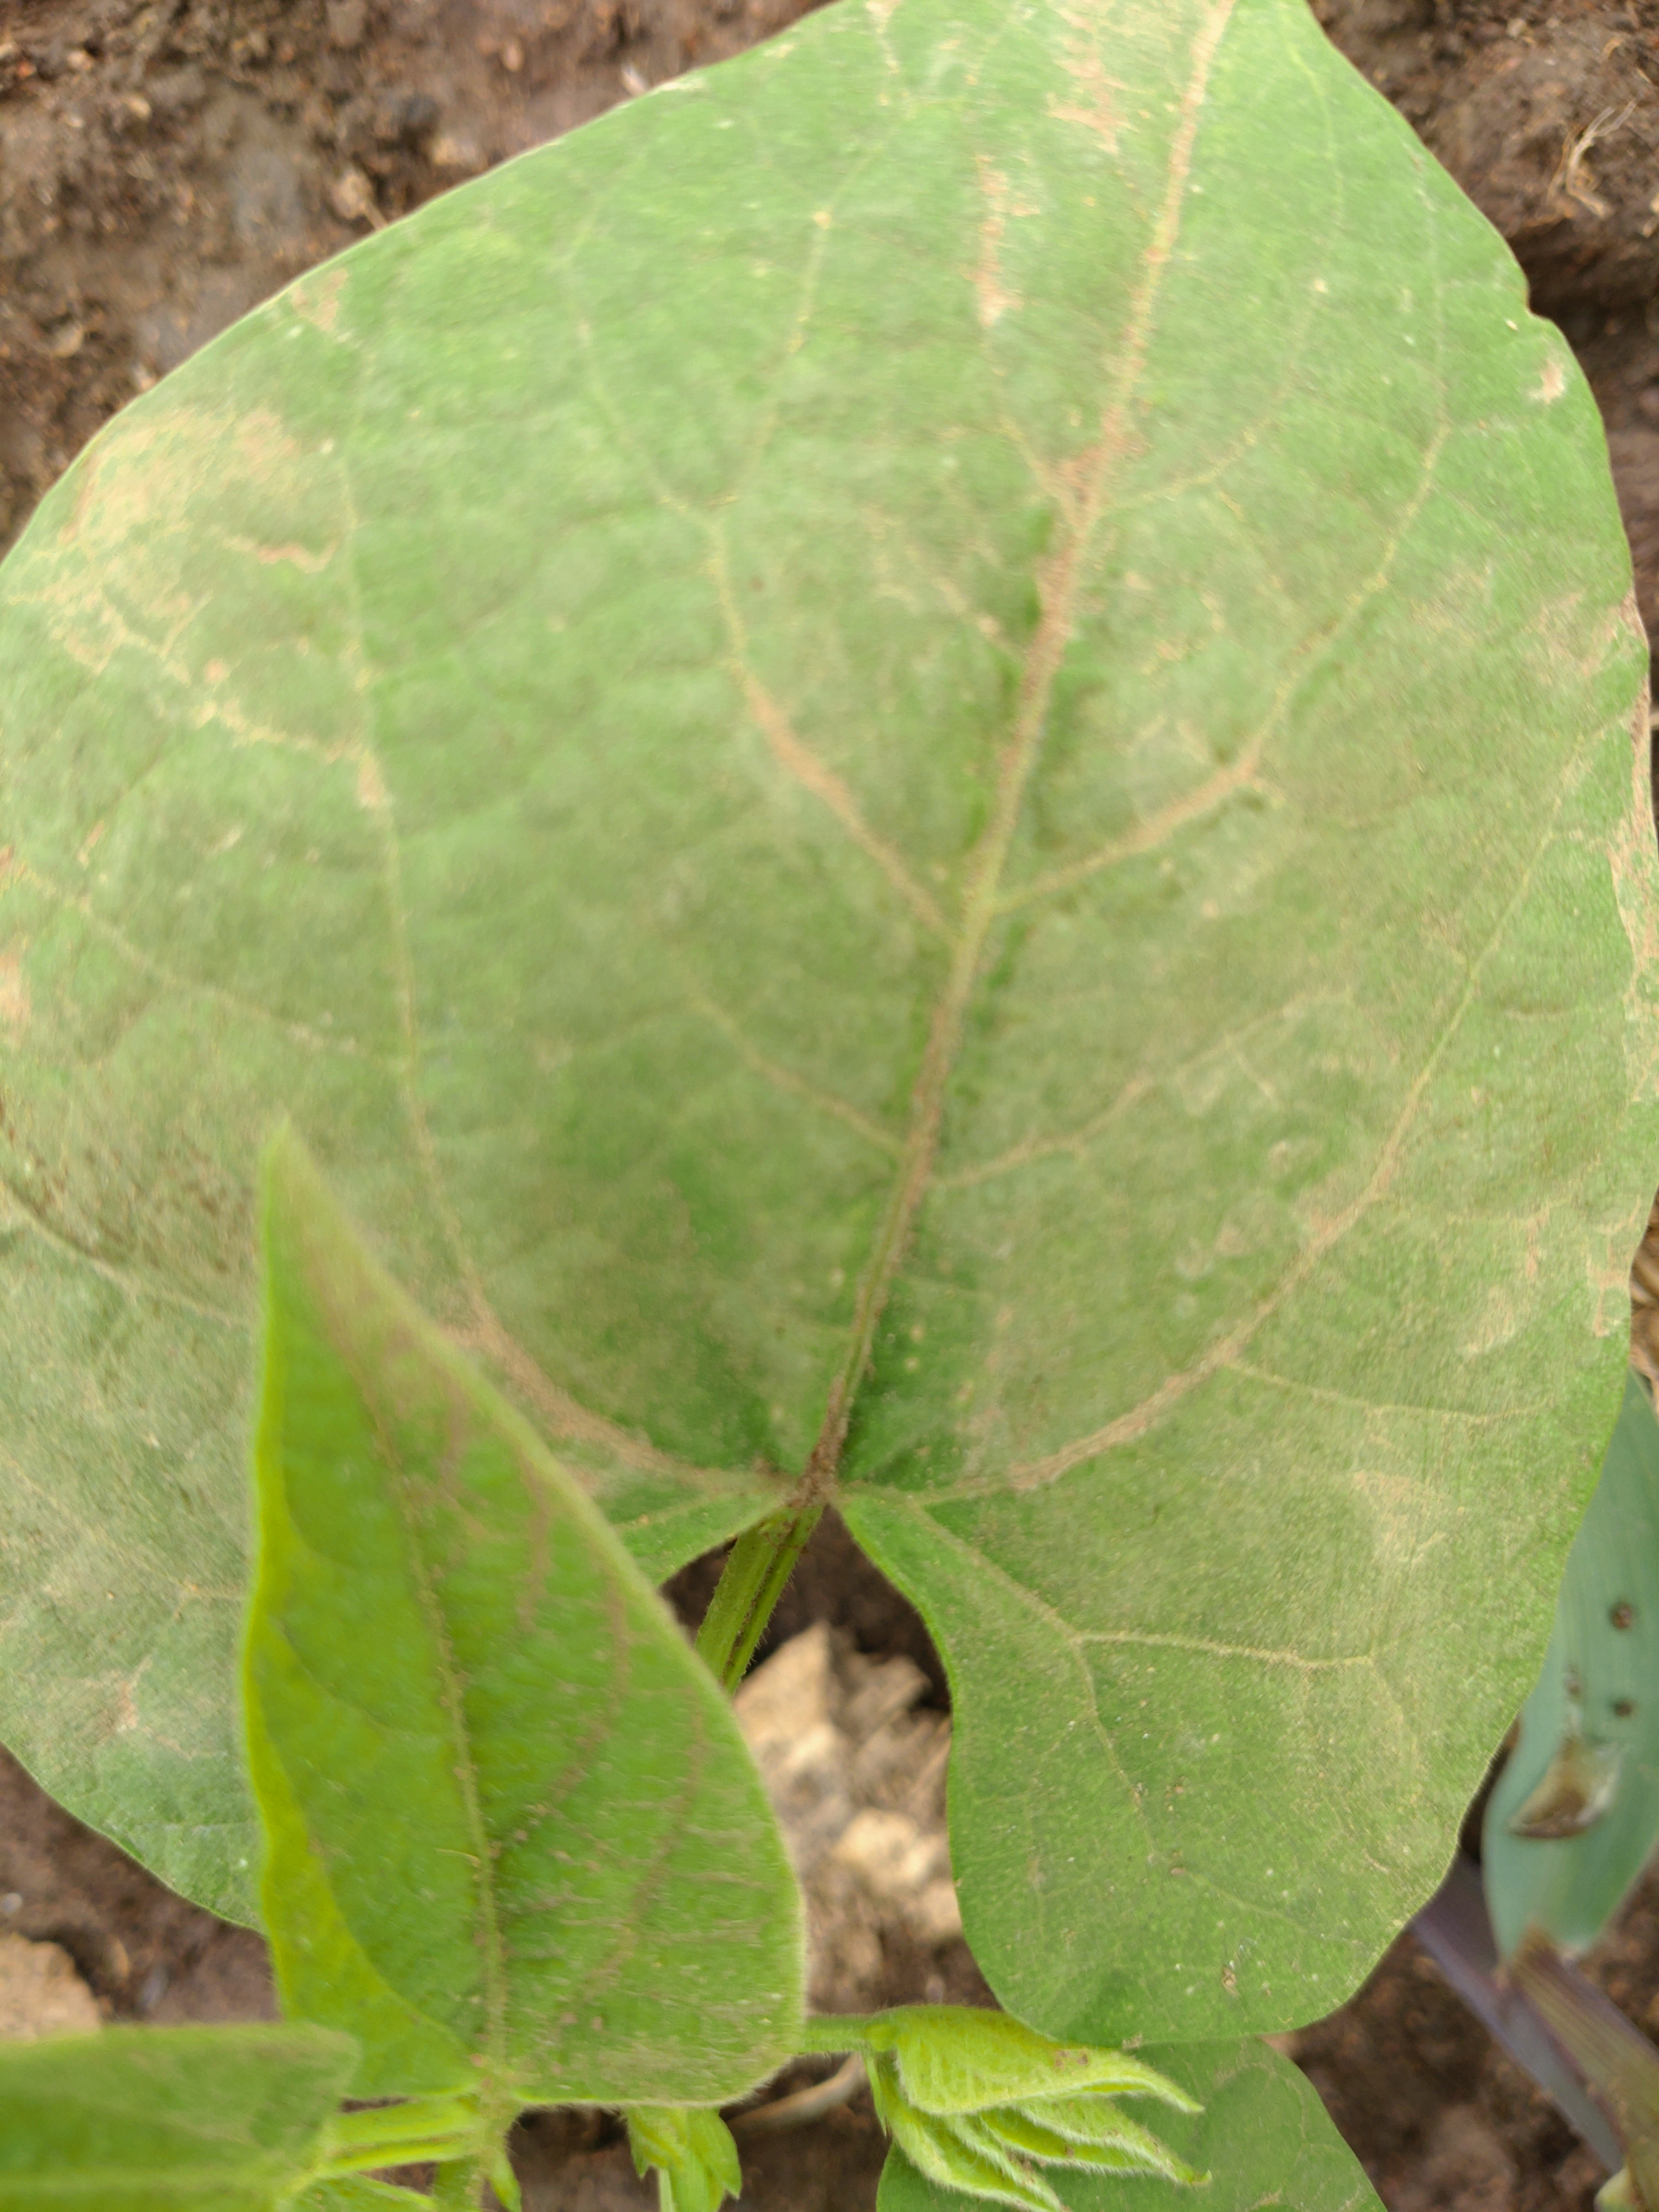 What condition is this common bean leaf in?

healthy
